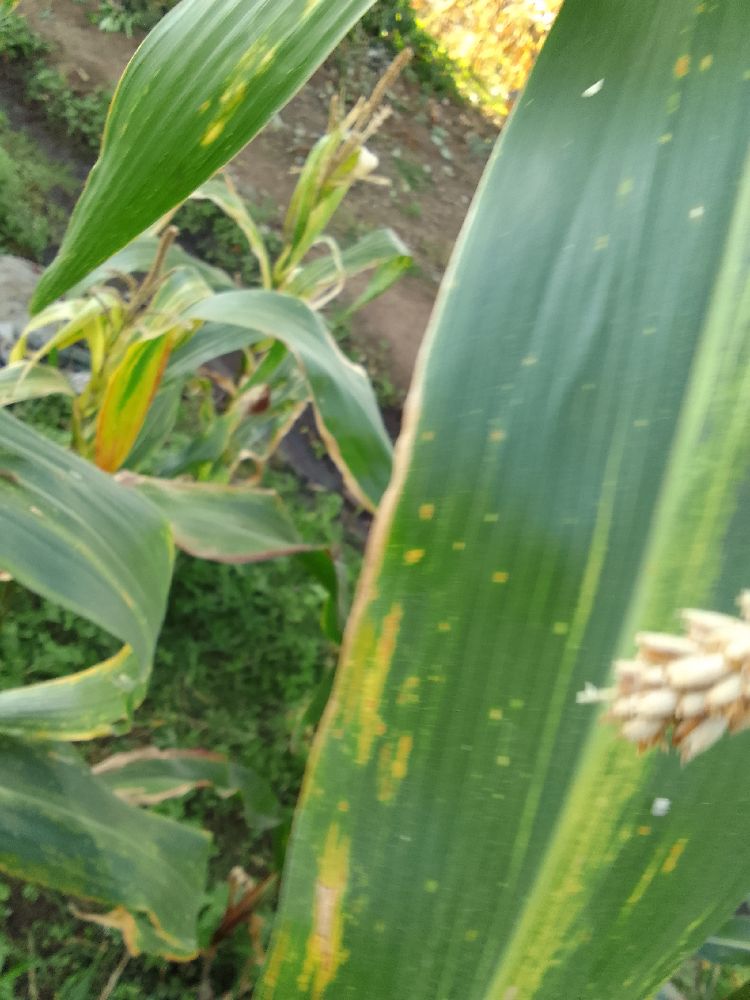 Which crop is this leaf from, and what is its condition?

maize, maize lethal necrosis
